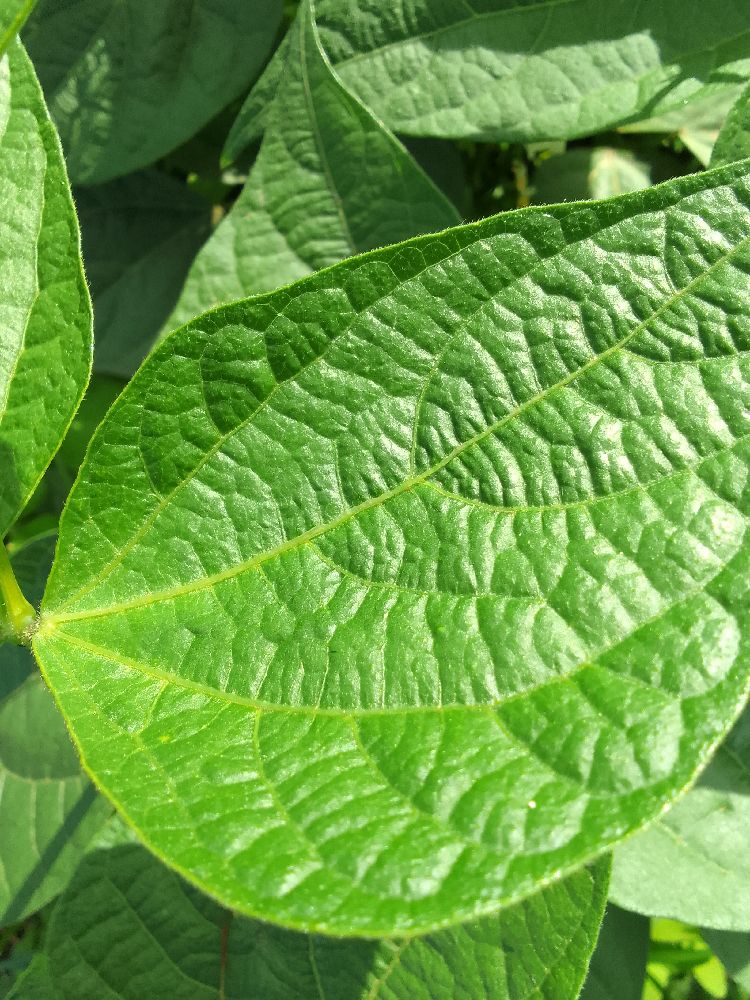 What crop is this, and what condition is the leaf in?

common bean, healthy
